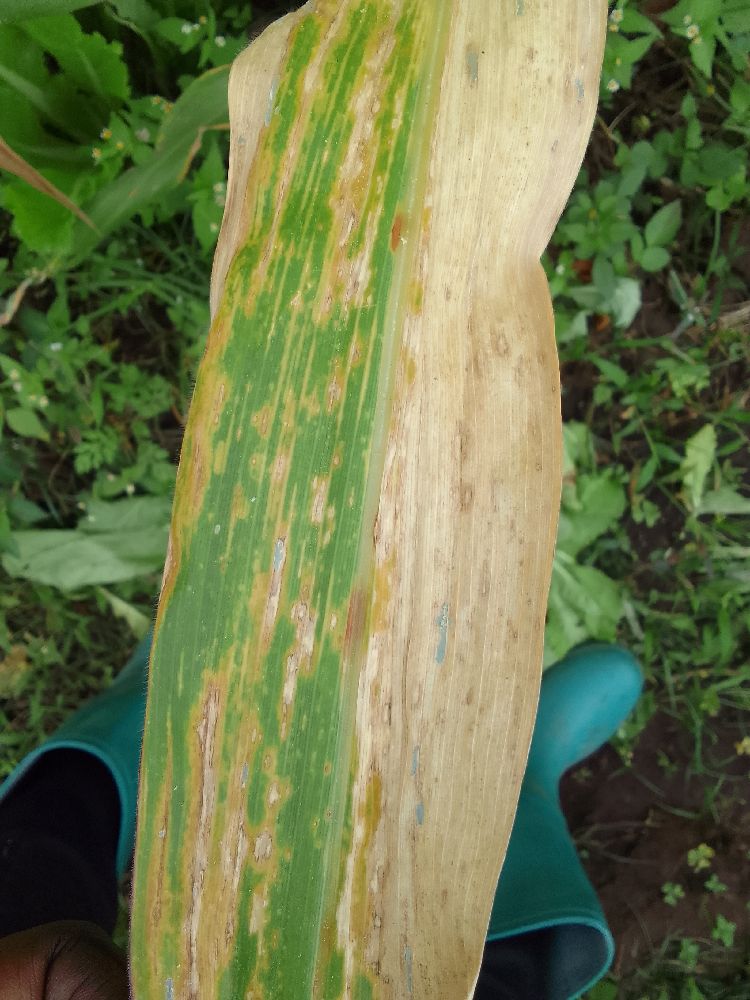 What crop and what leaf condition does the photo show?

maize, maize lethal necrosis
